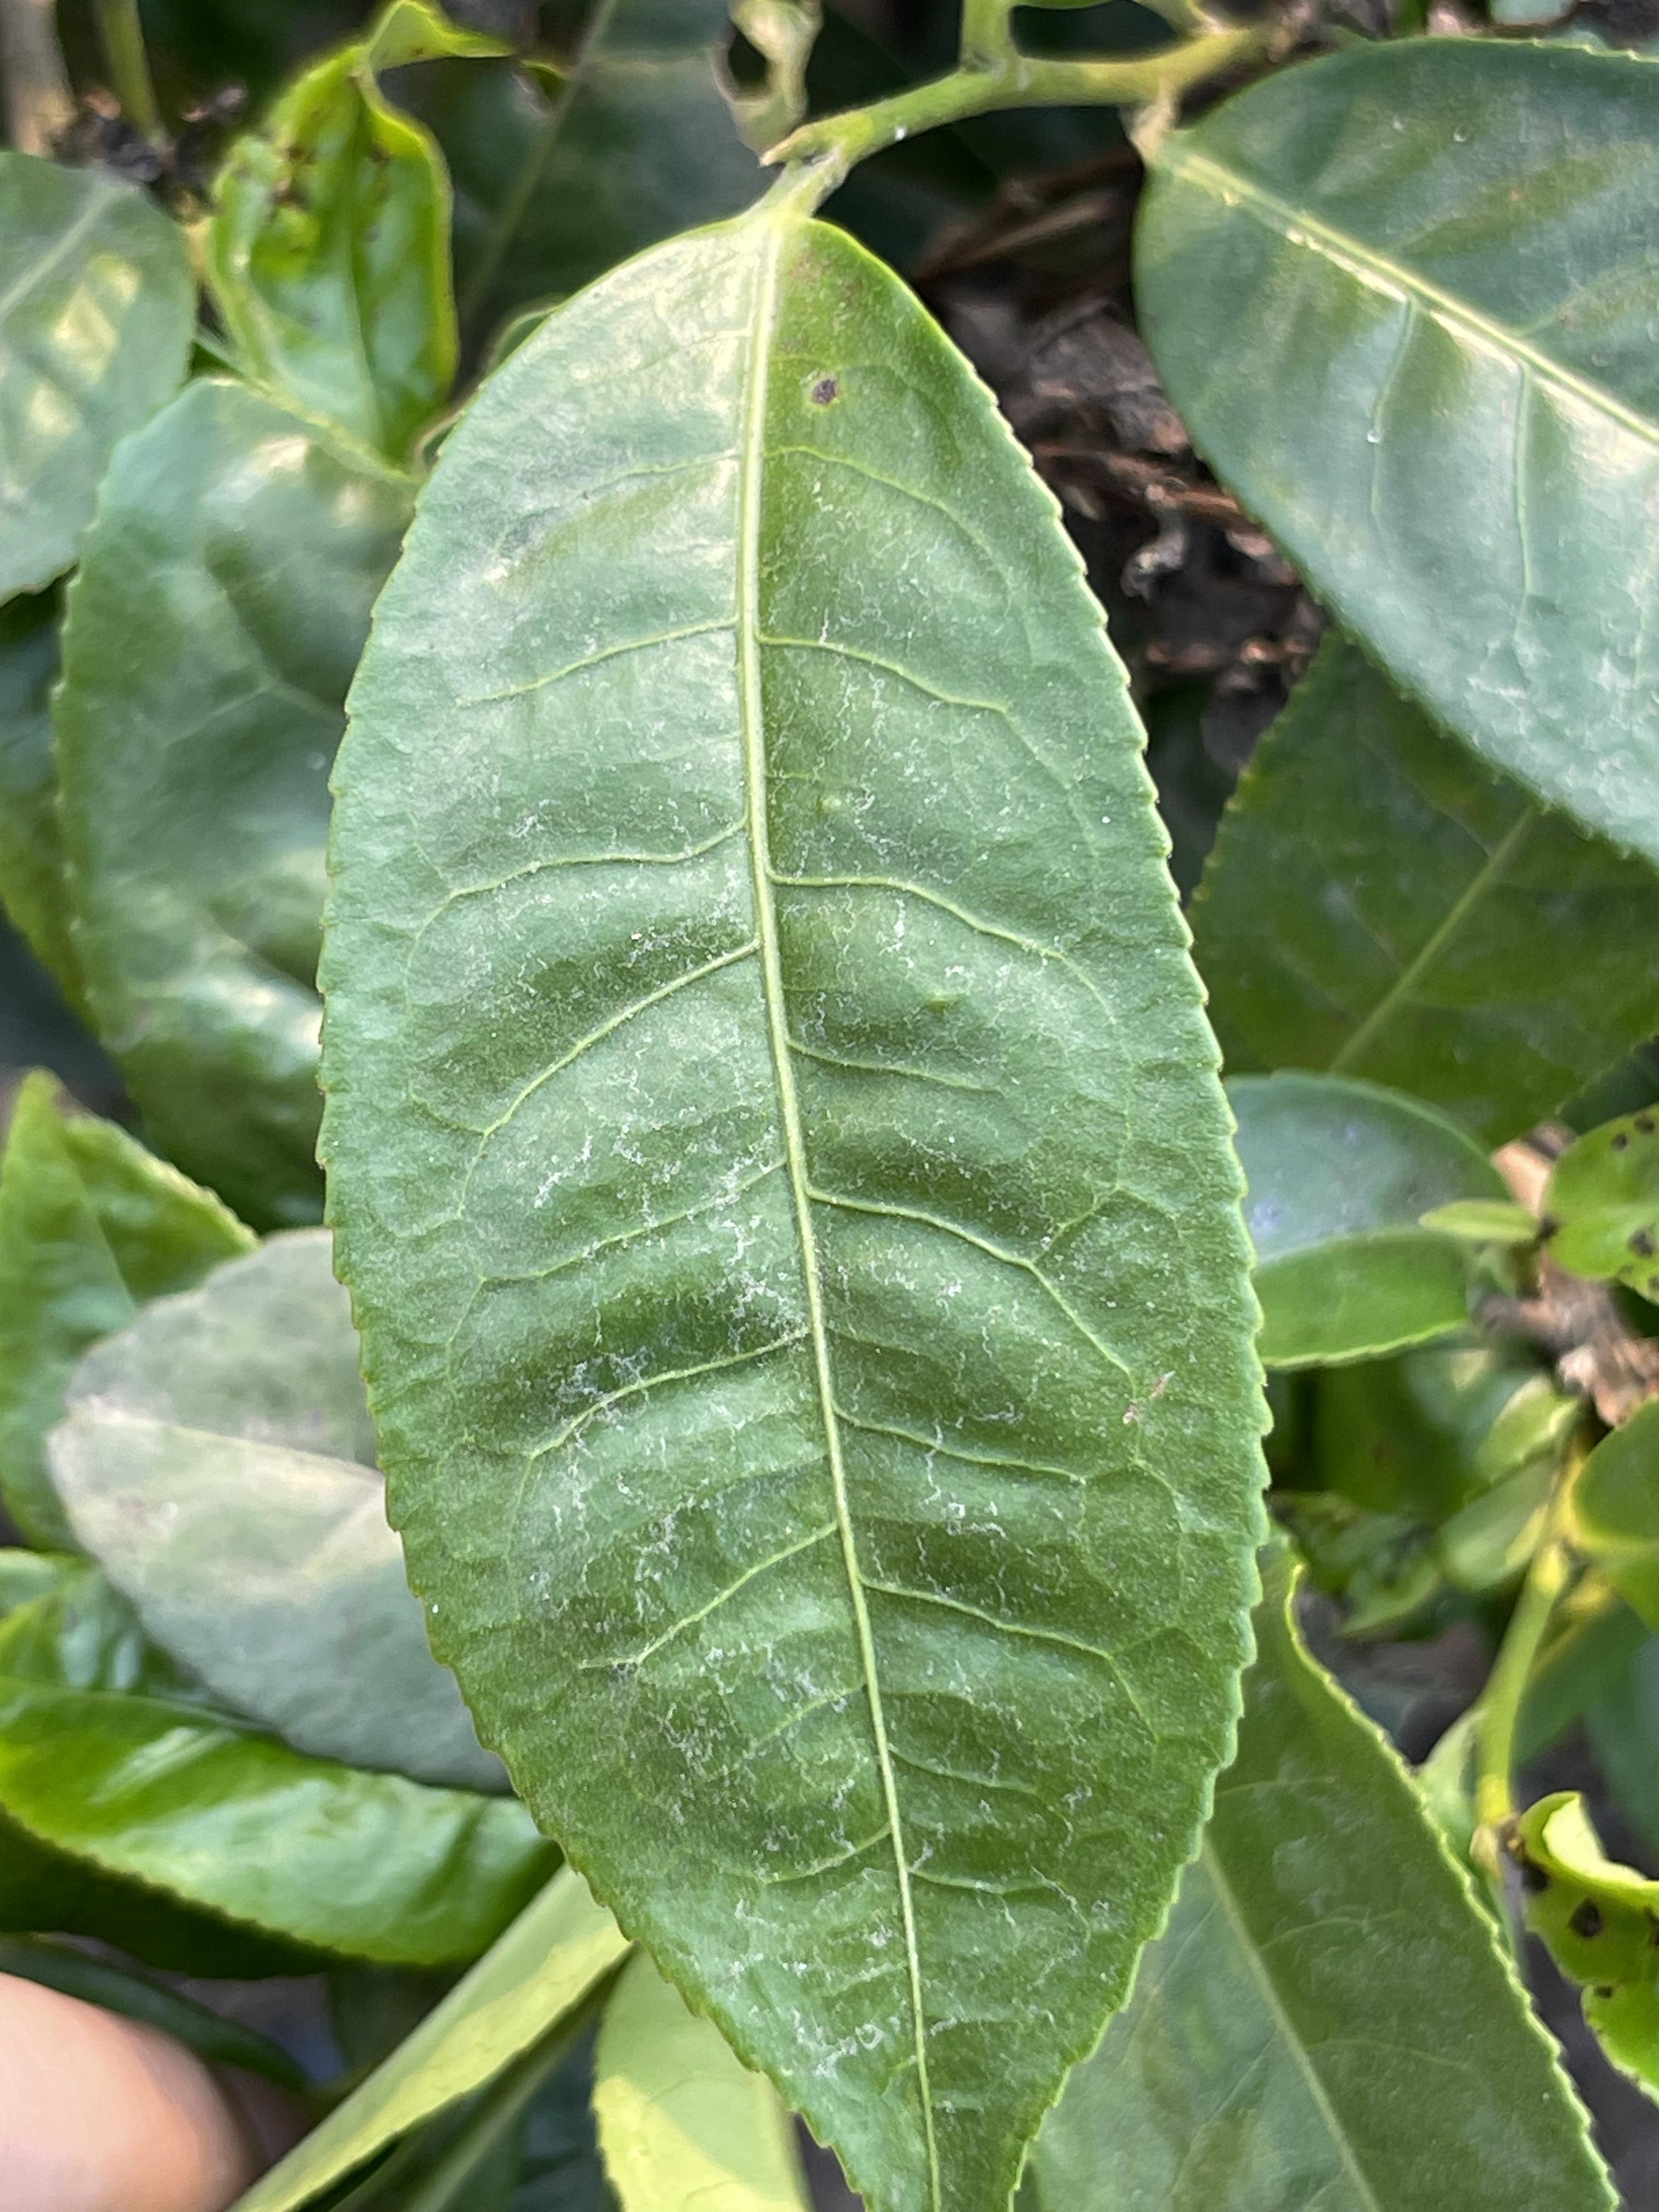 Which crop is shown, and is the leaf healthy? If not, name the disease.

tea, healthy leaf
